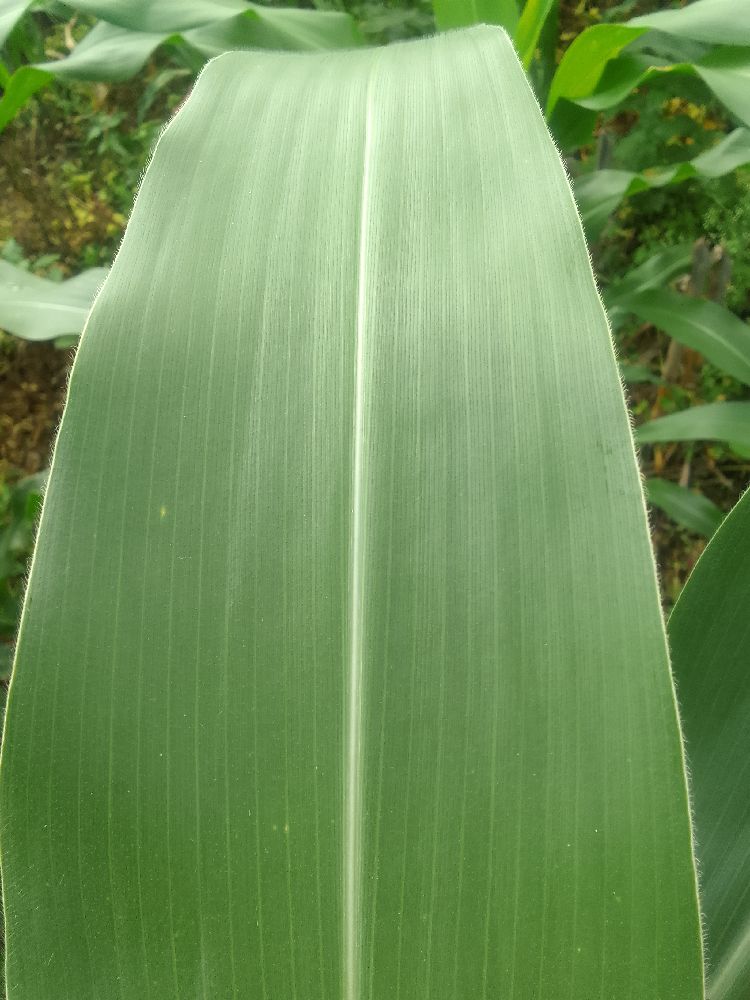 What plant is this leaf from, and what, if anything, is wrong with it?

maize, healthy
